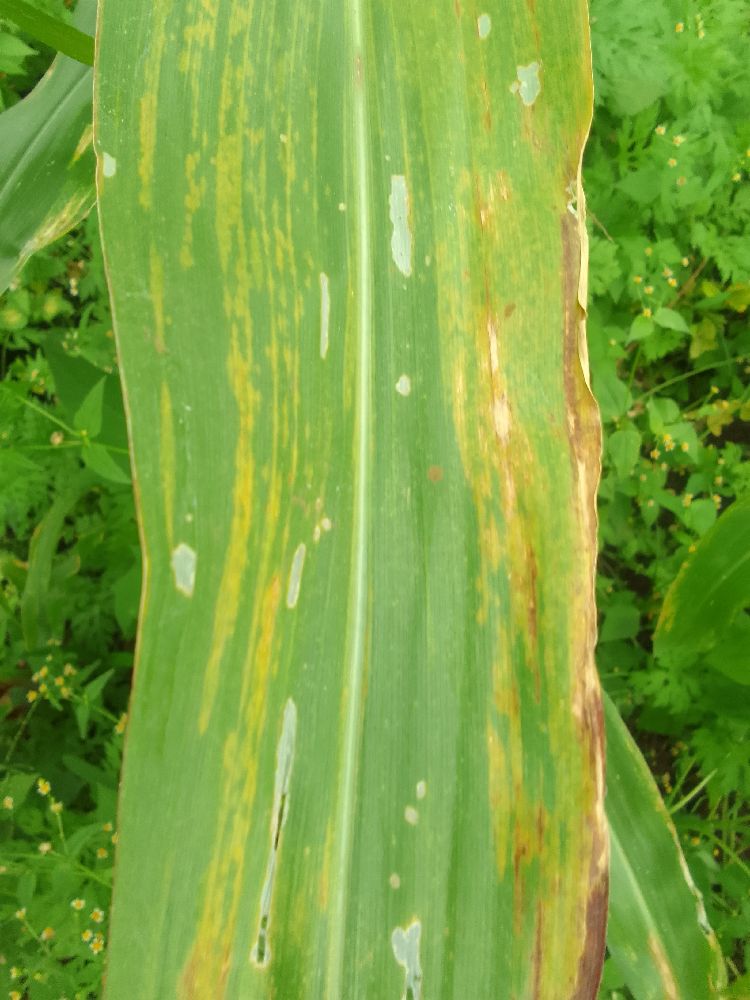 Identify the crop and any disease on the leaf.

maize, maize lethal necrosis
